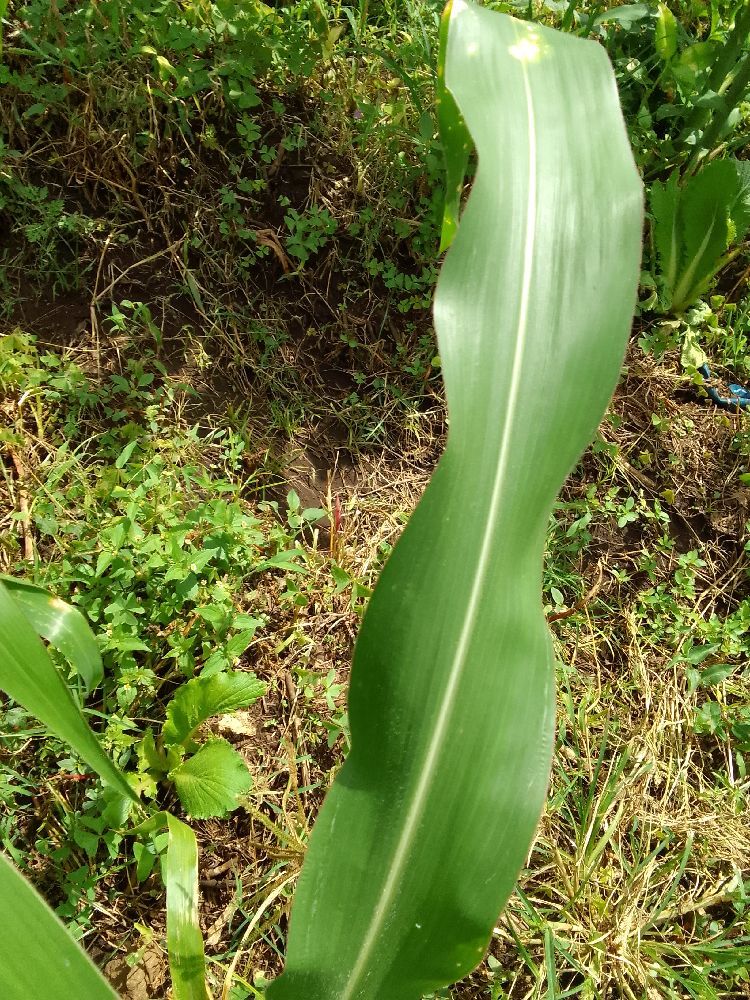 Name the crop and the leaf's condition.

maize, healthy
